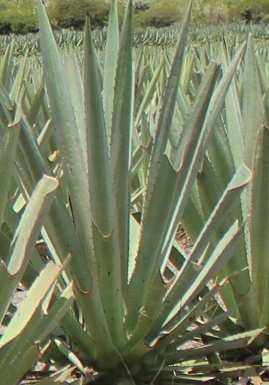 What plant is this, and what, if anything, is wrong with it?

agave, healthy
